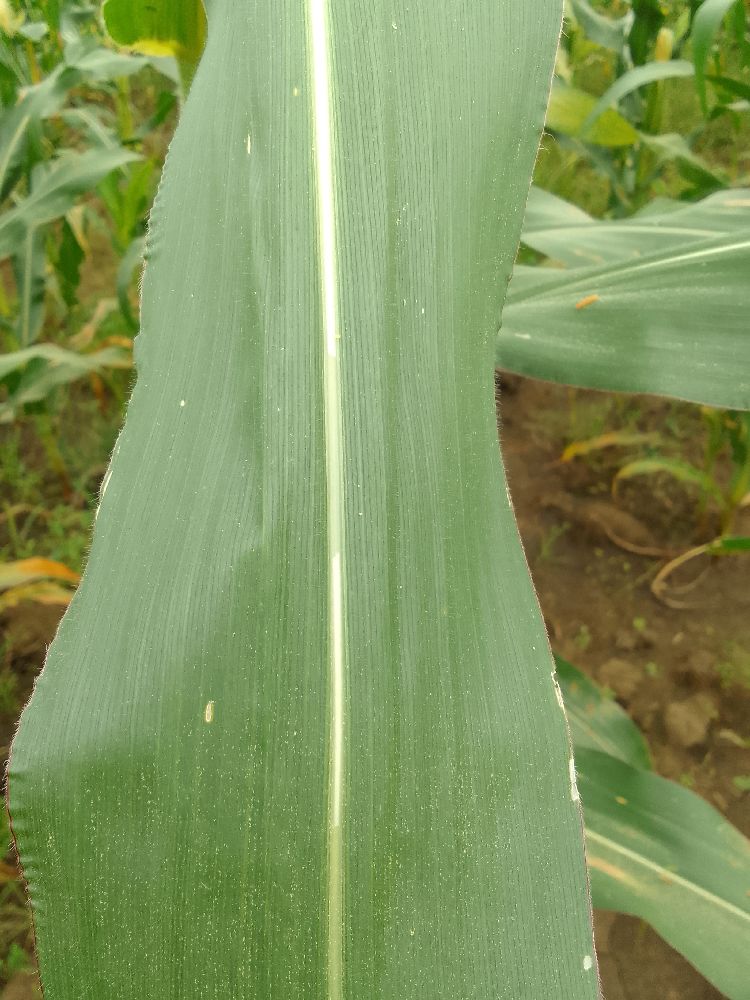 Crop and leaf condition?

maize, healthy
